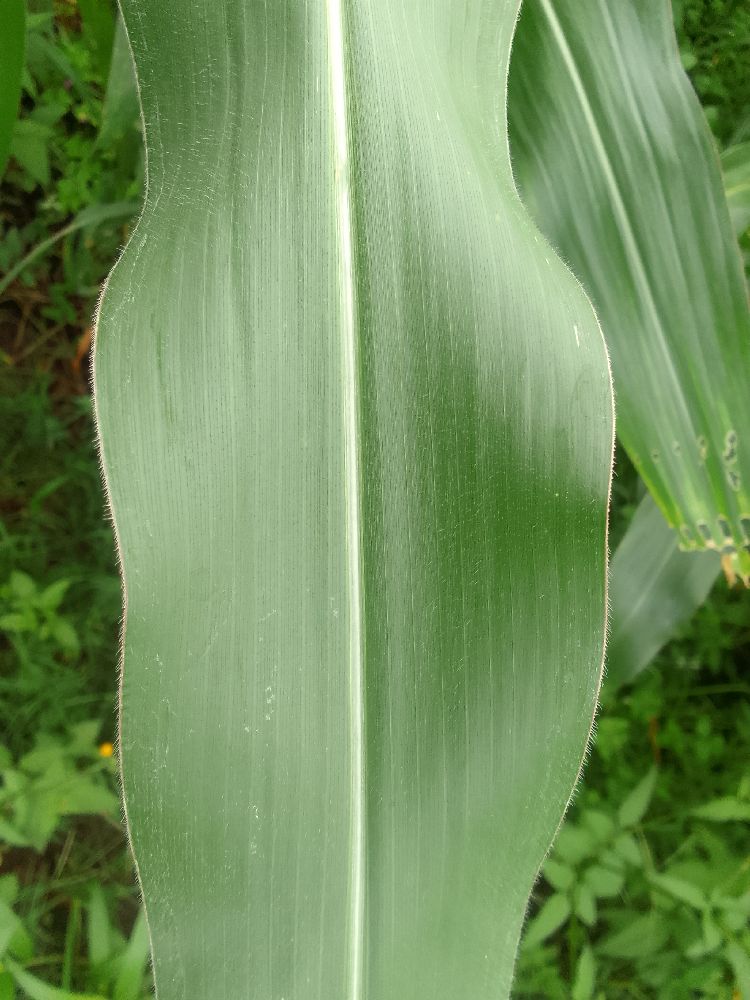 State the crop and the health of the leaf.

maize, healthy
